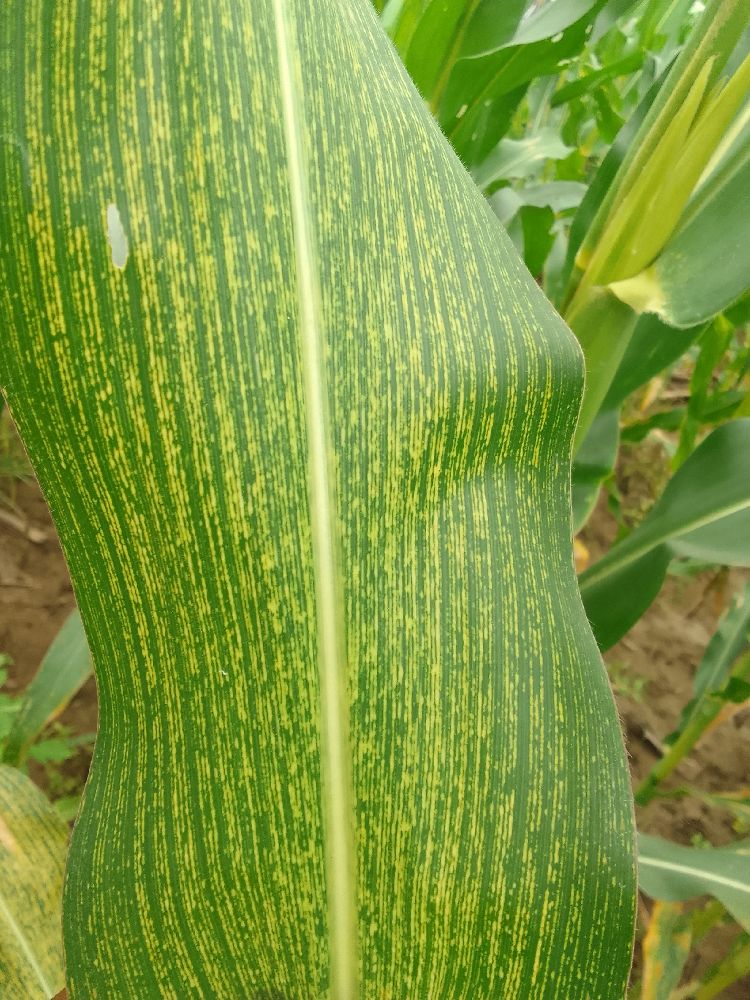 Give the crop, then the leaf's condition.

maize, maize streak virus
